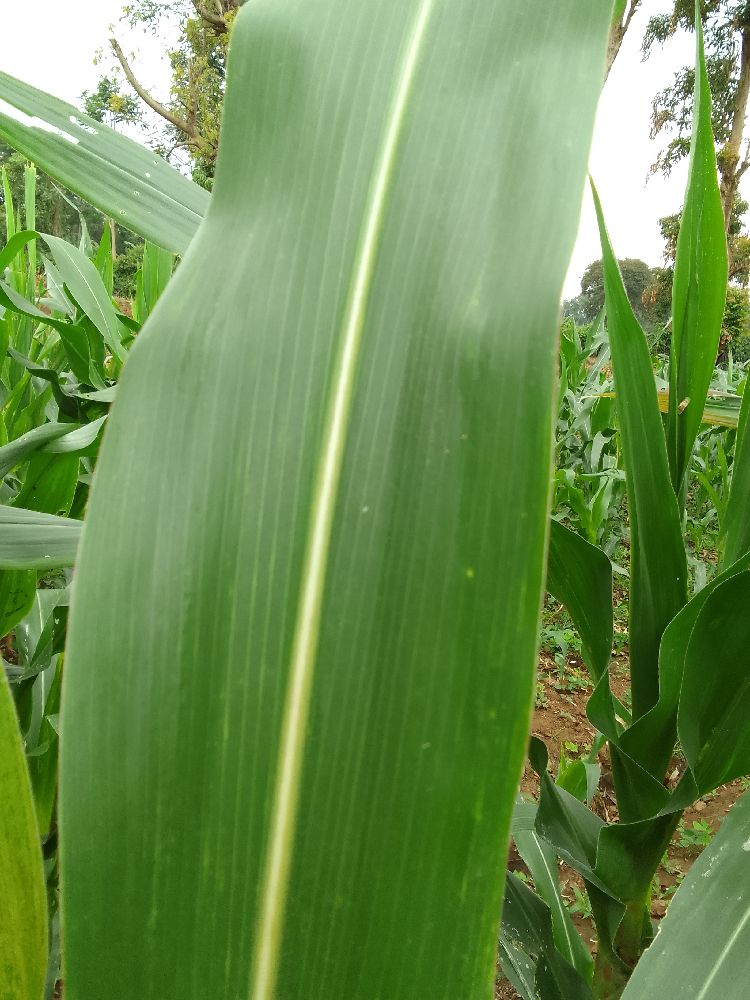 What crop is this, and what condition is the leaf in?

maize, healthy
